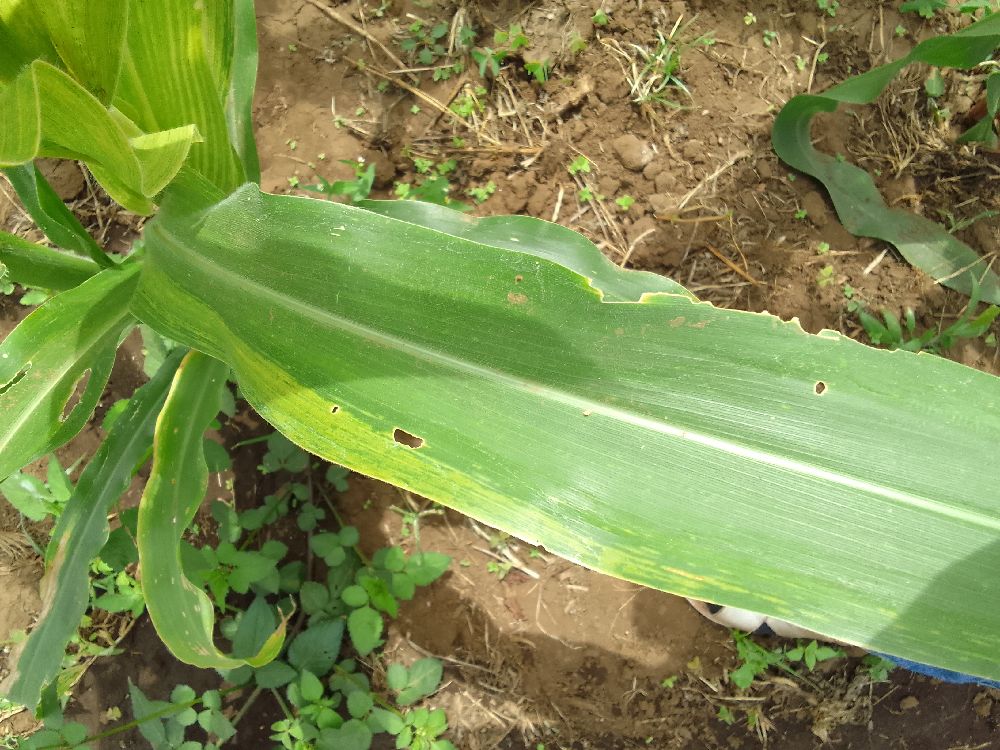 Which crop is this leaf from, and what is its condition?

maize, maize lethal necrosis
